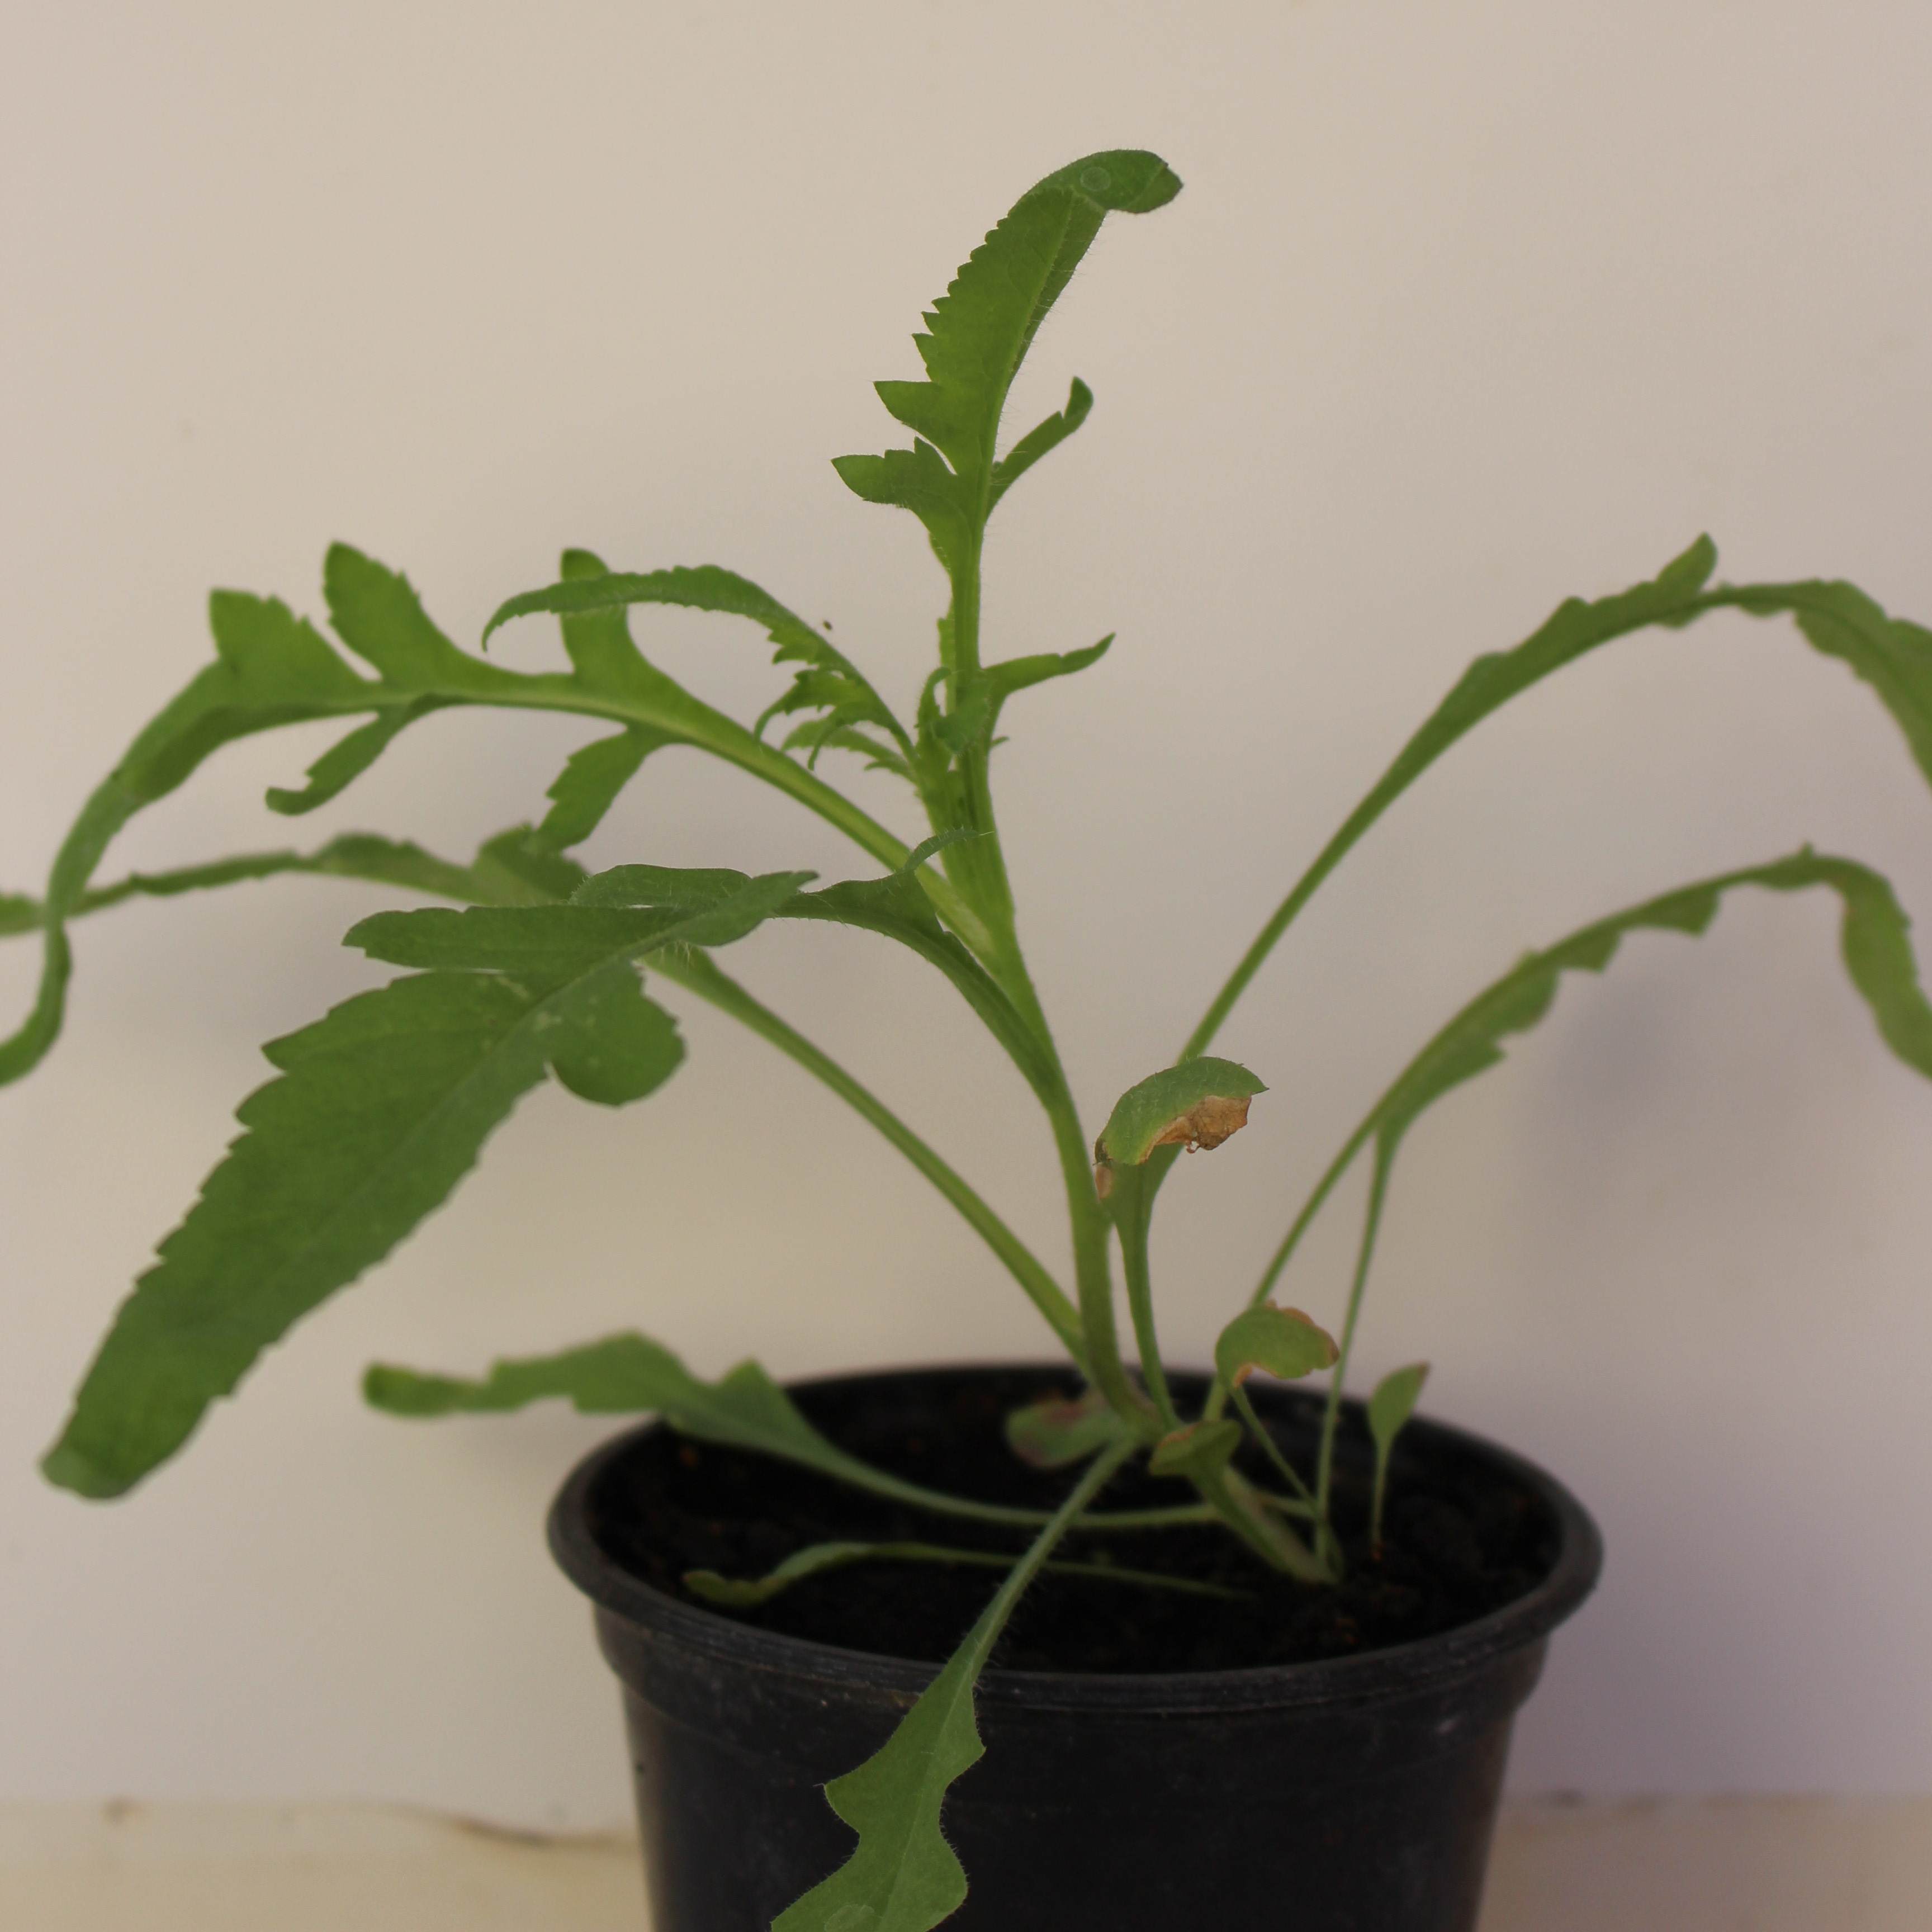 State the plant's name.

Papaver rhoeas
